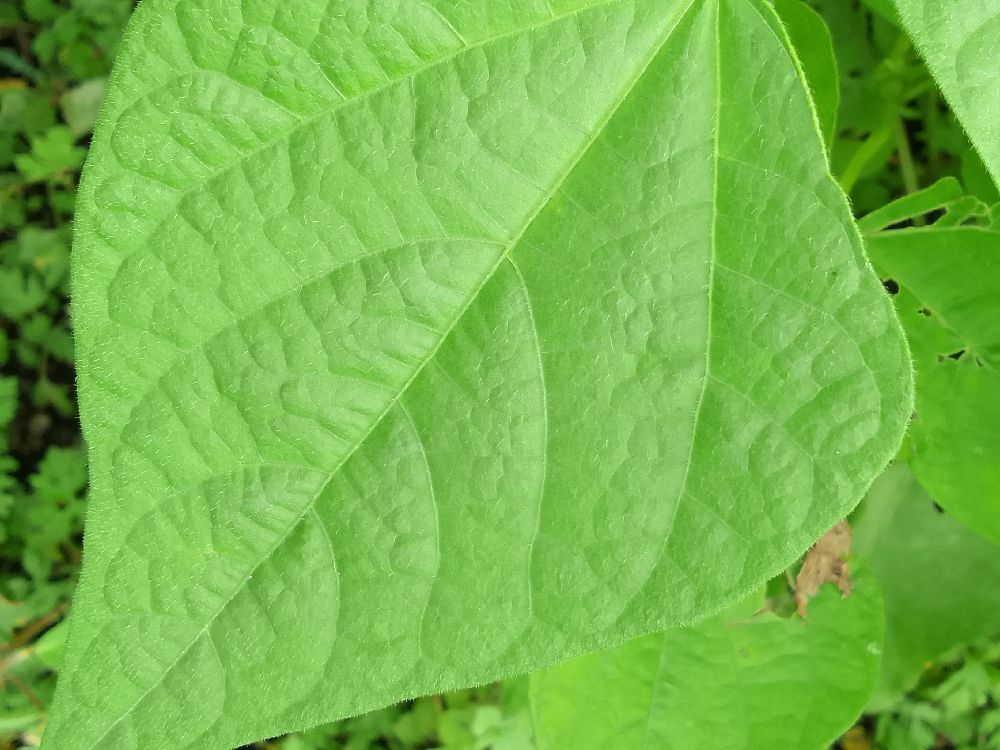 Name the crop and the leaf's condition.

common bean, healthy
